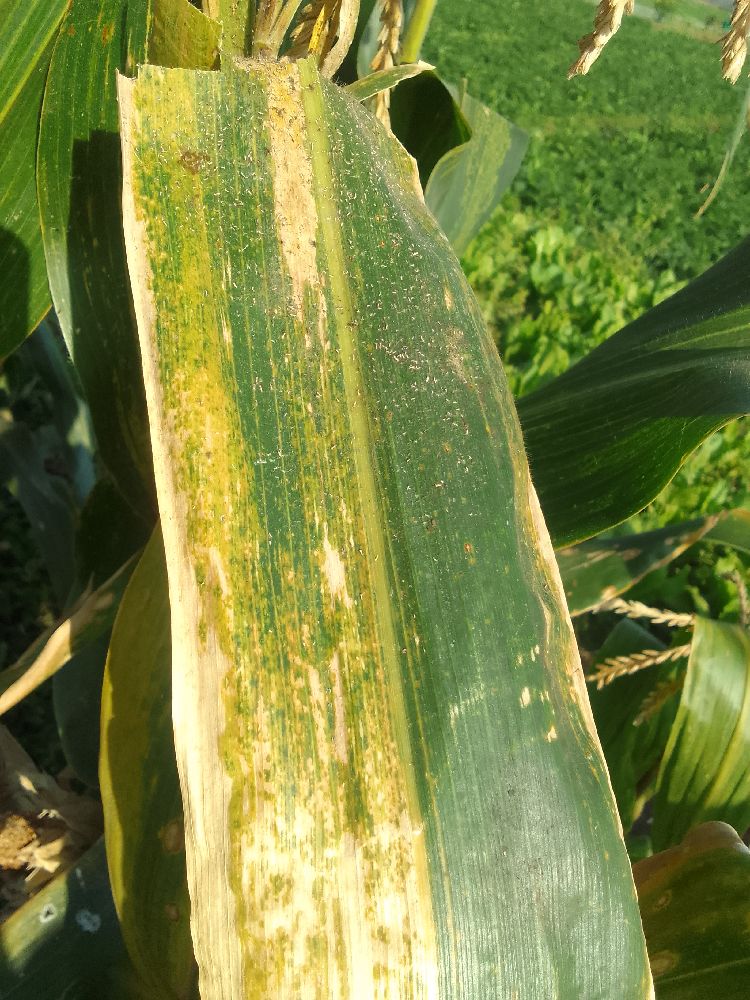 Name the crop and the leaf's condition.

maize, maize lethal necrosis
